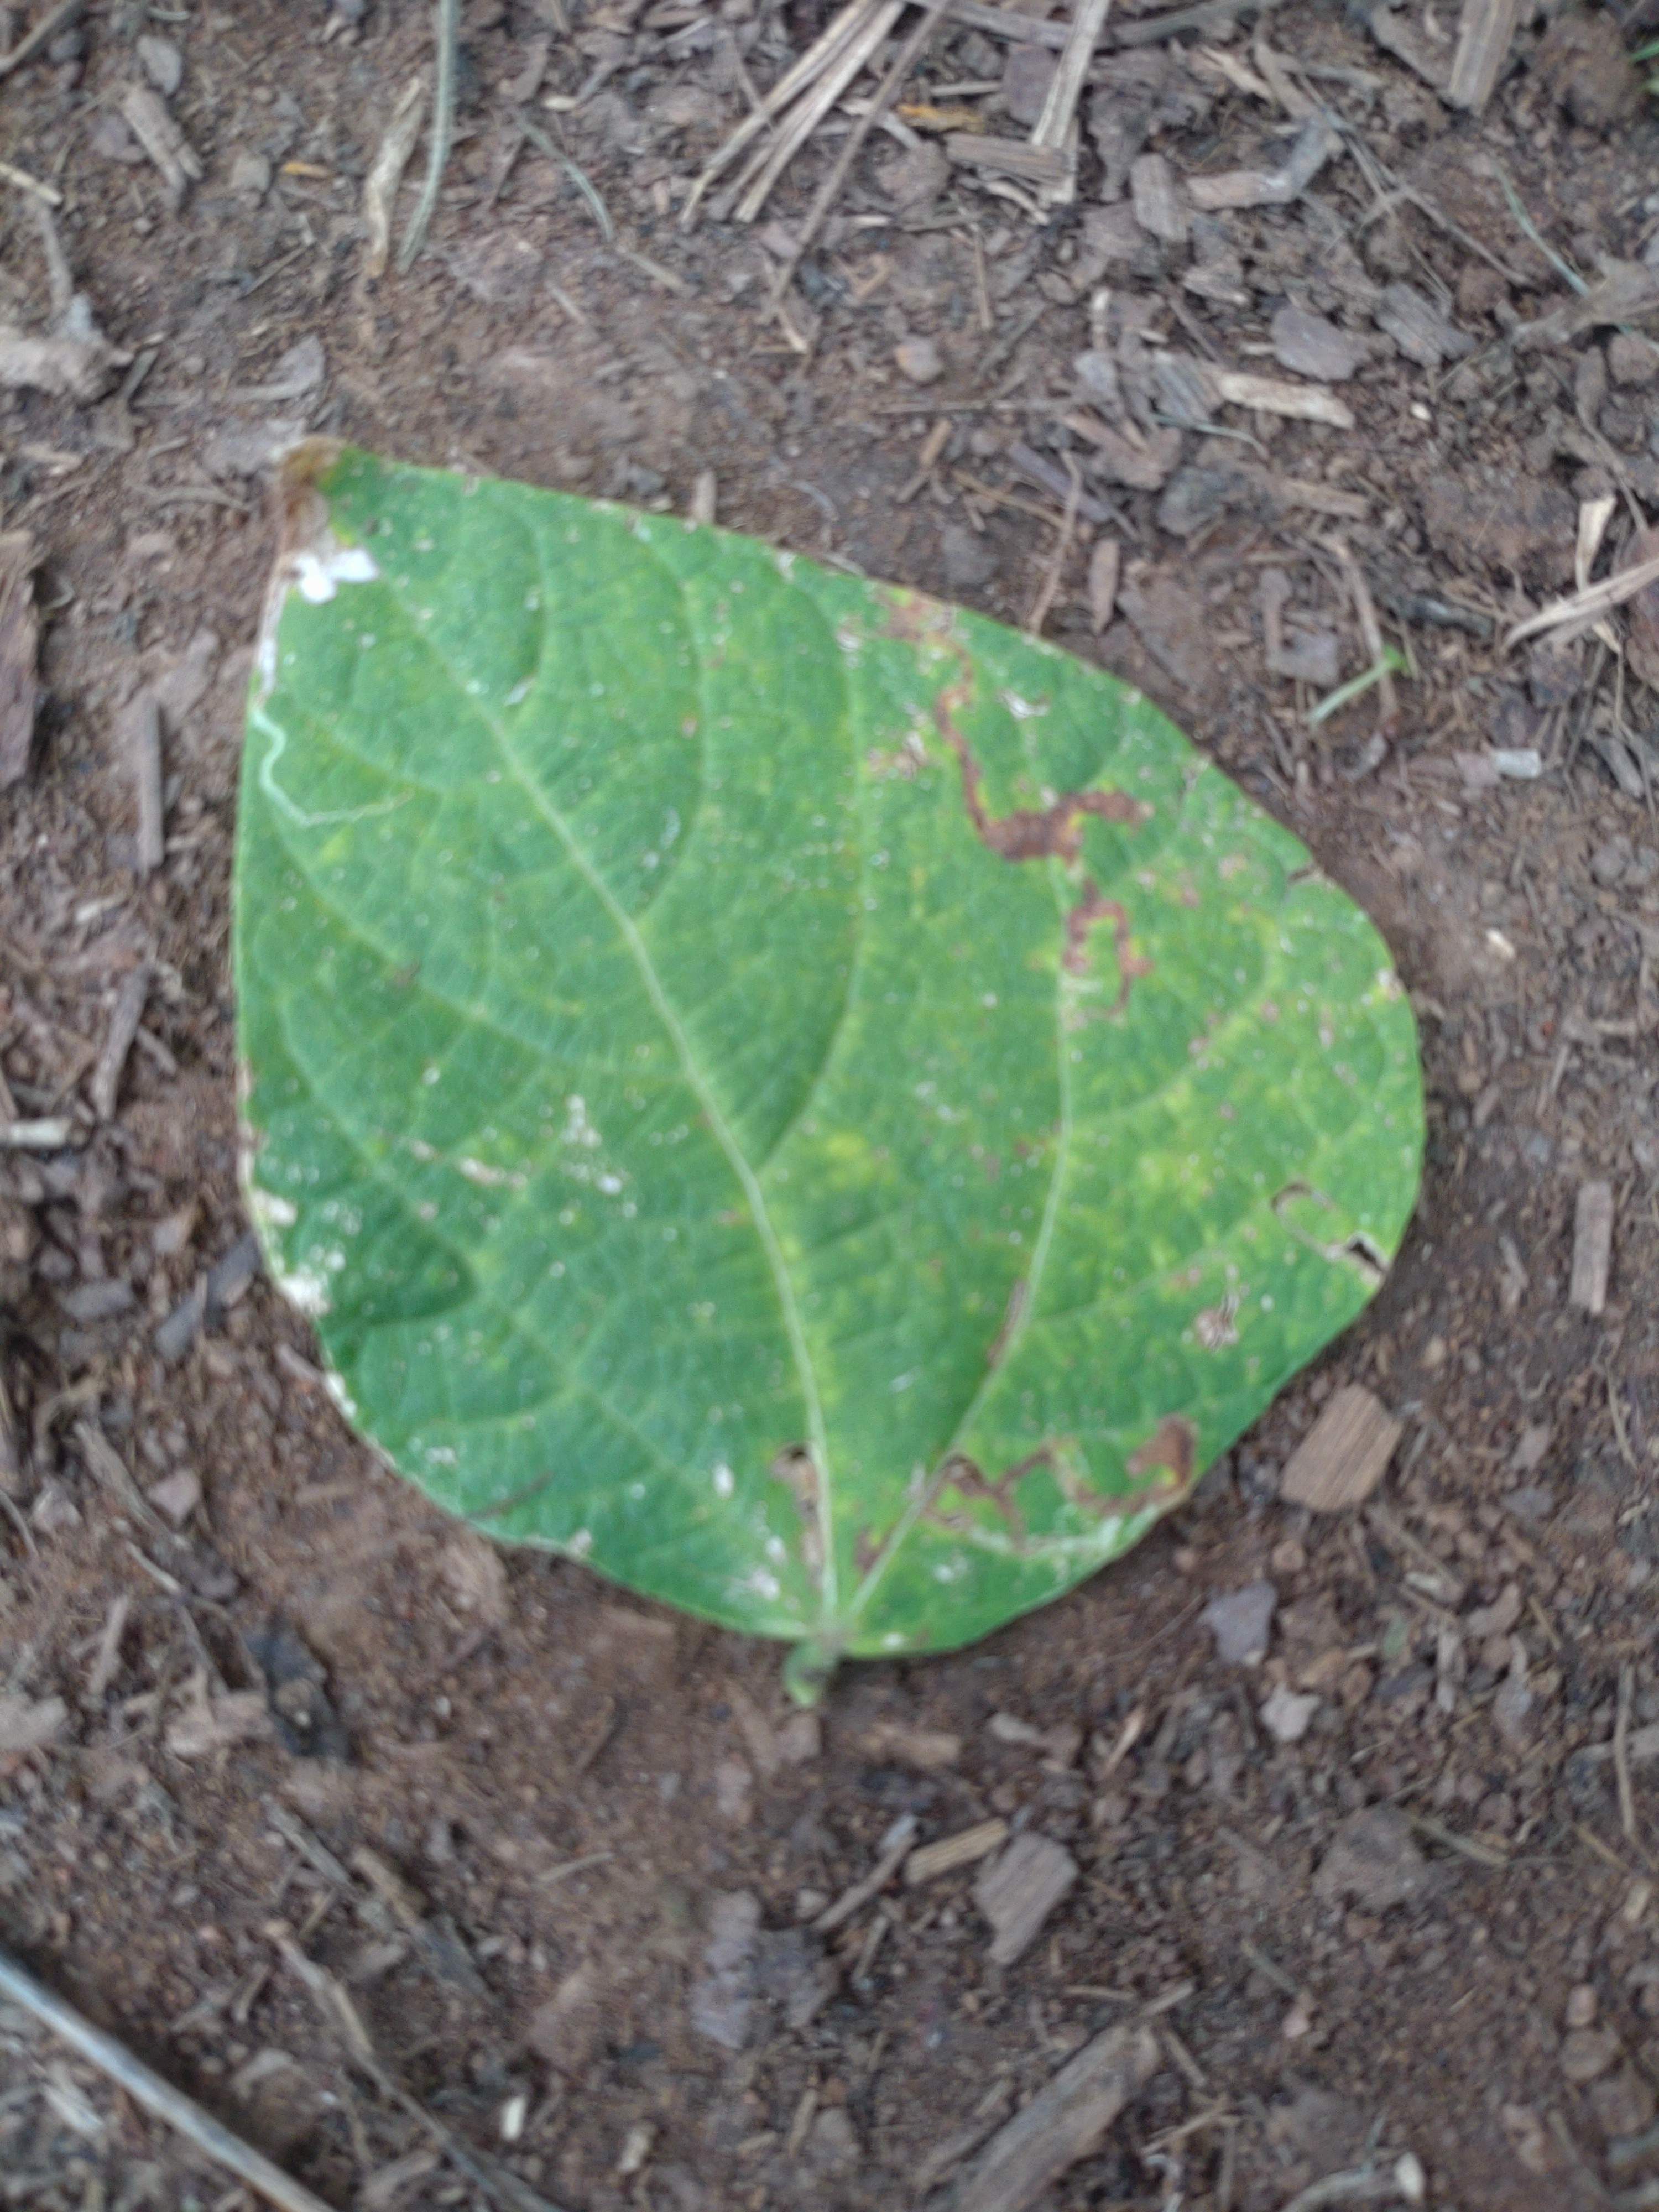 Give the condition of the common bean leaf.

anthracnose
